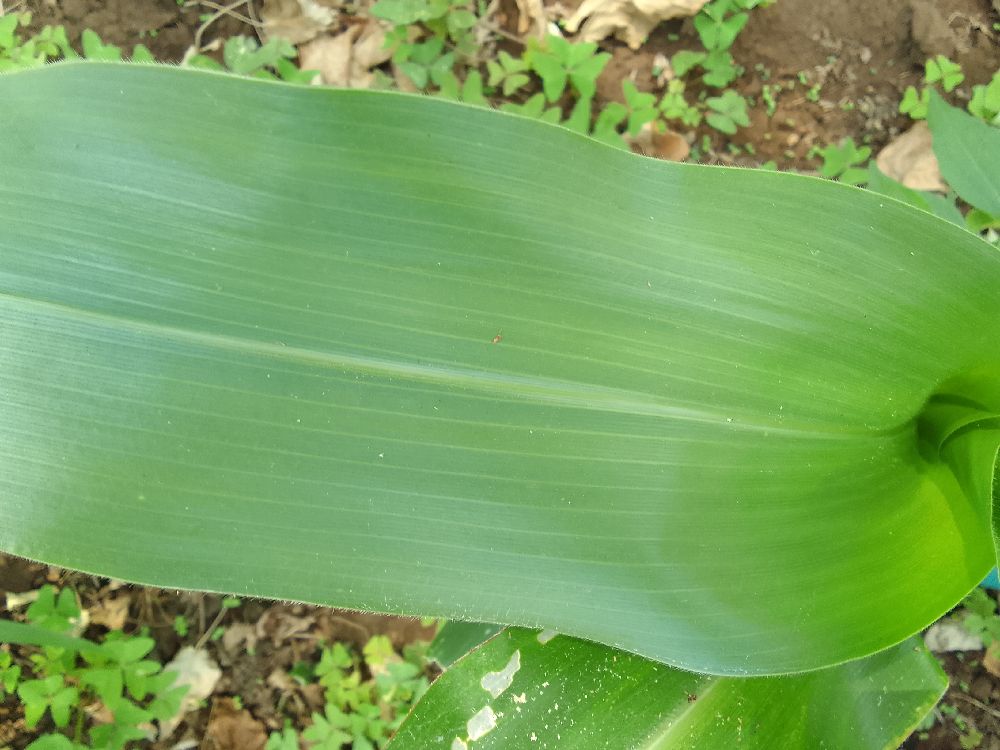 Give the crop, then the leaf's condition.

maize, healthy
